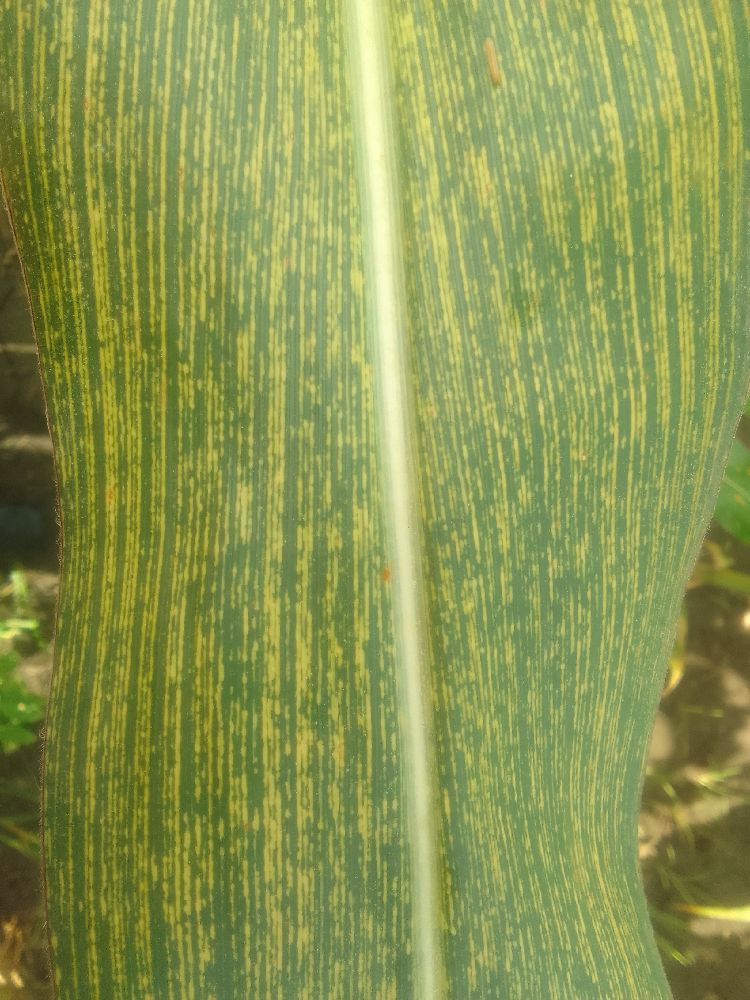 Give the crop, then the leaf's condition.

maize, maize streak virus
